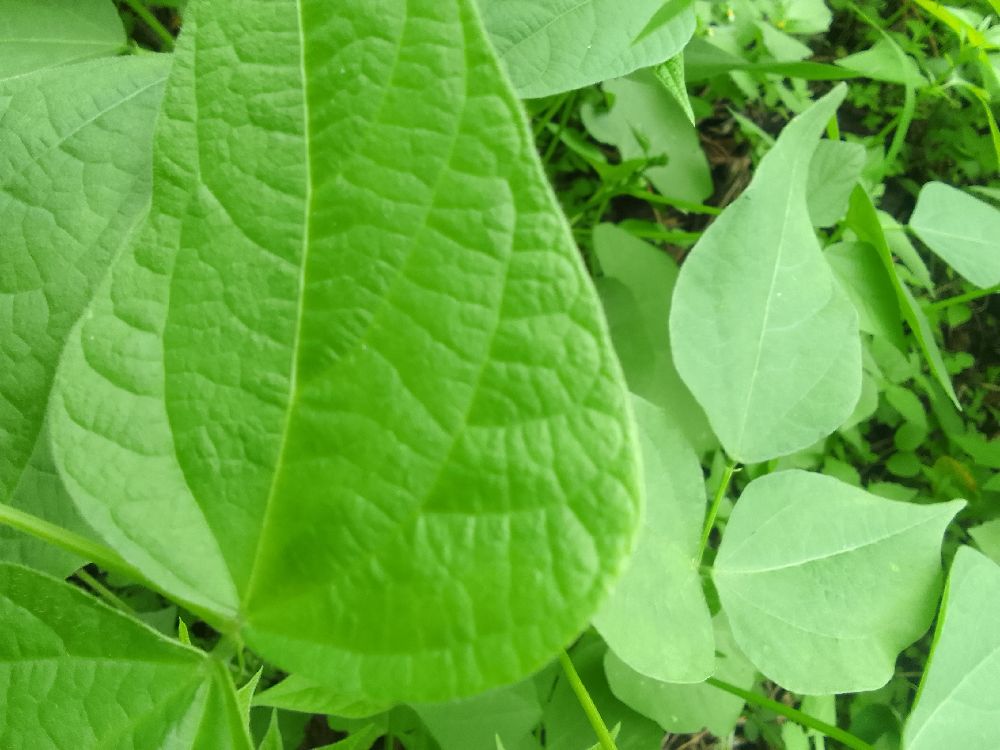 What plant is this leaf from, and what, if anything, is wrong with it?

common bean, healthy
